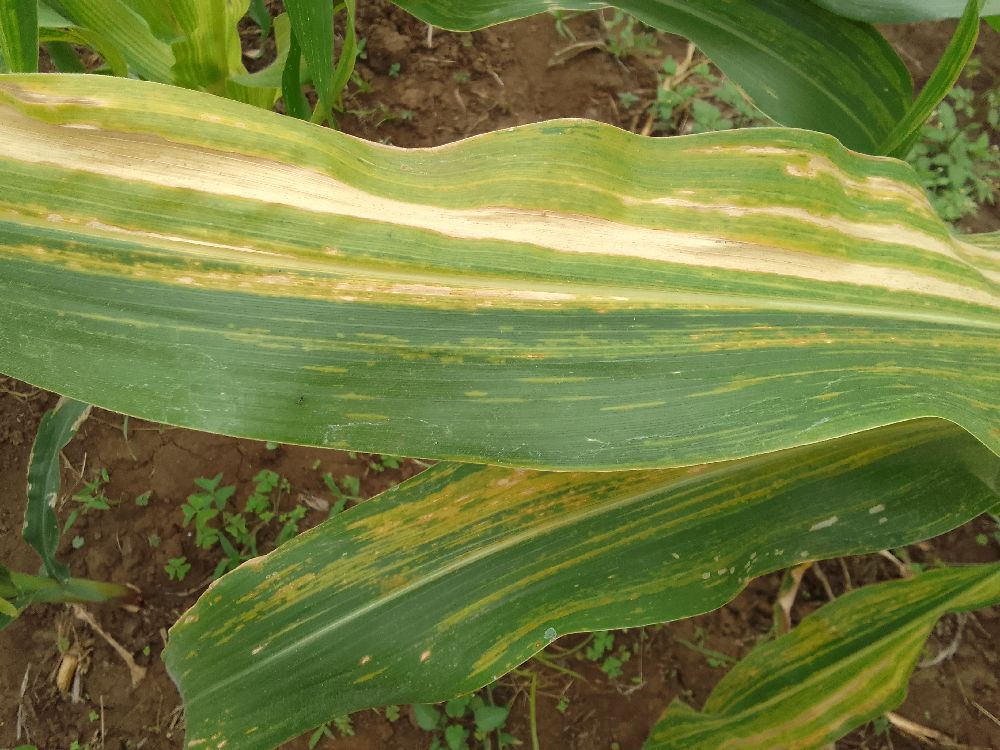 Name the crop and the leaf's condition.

maize, maize lethal necrosis
